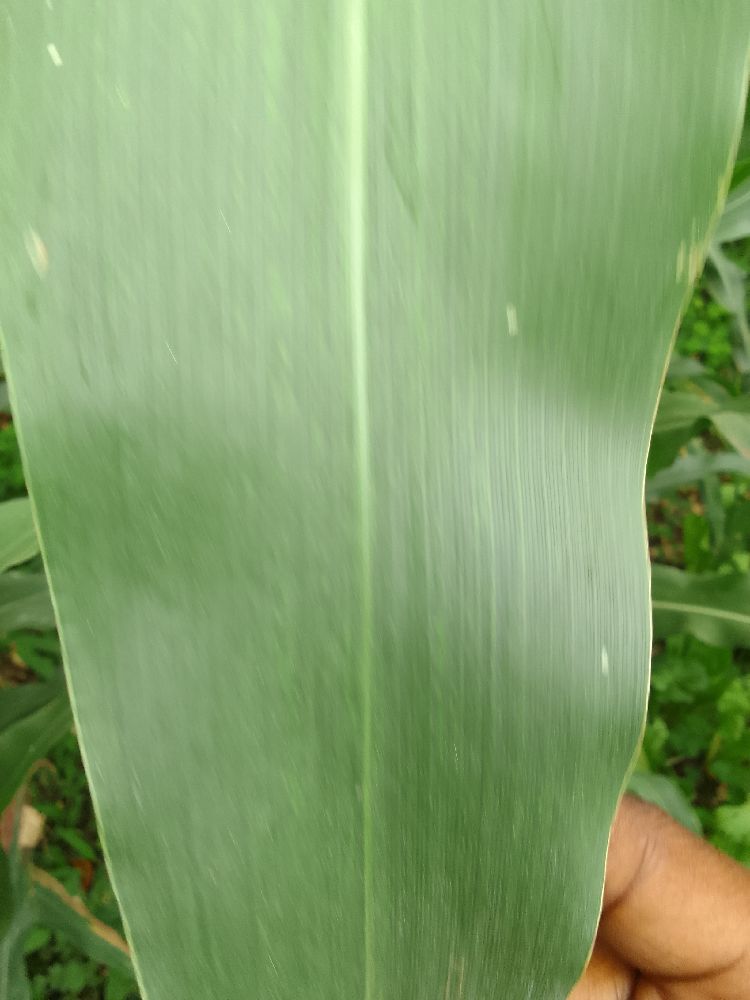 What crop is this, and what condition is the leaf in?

maize, healthy
